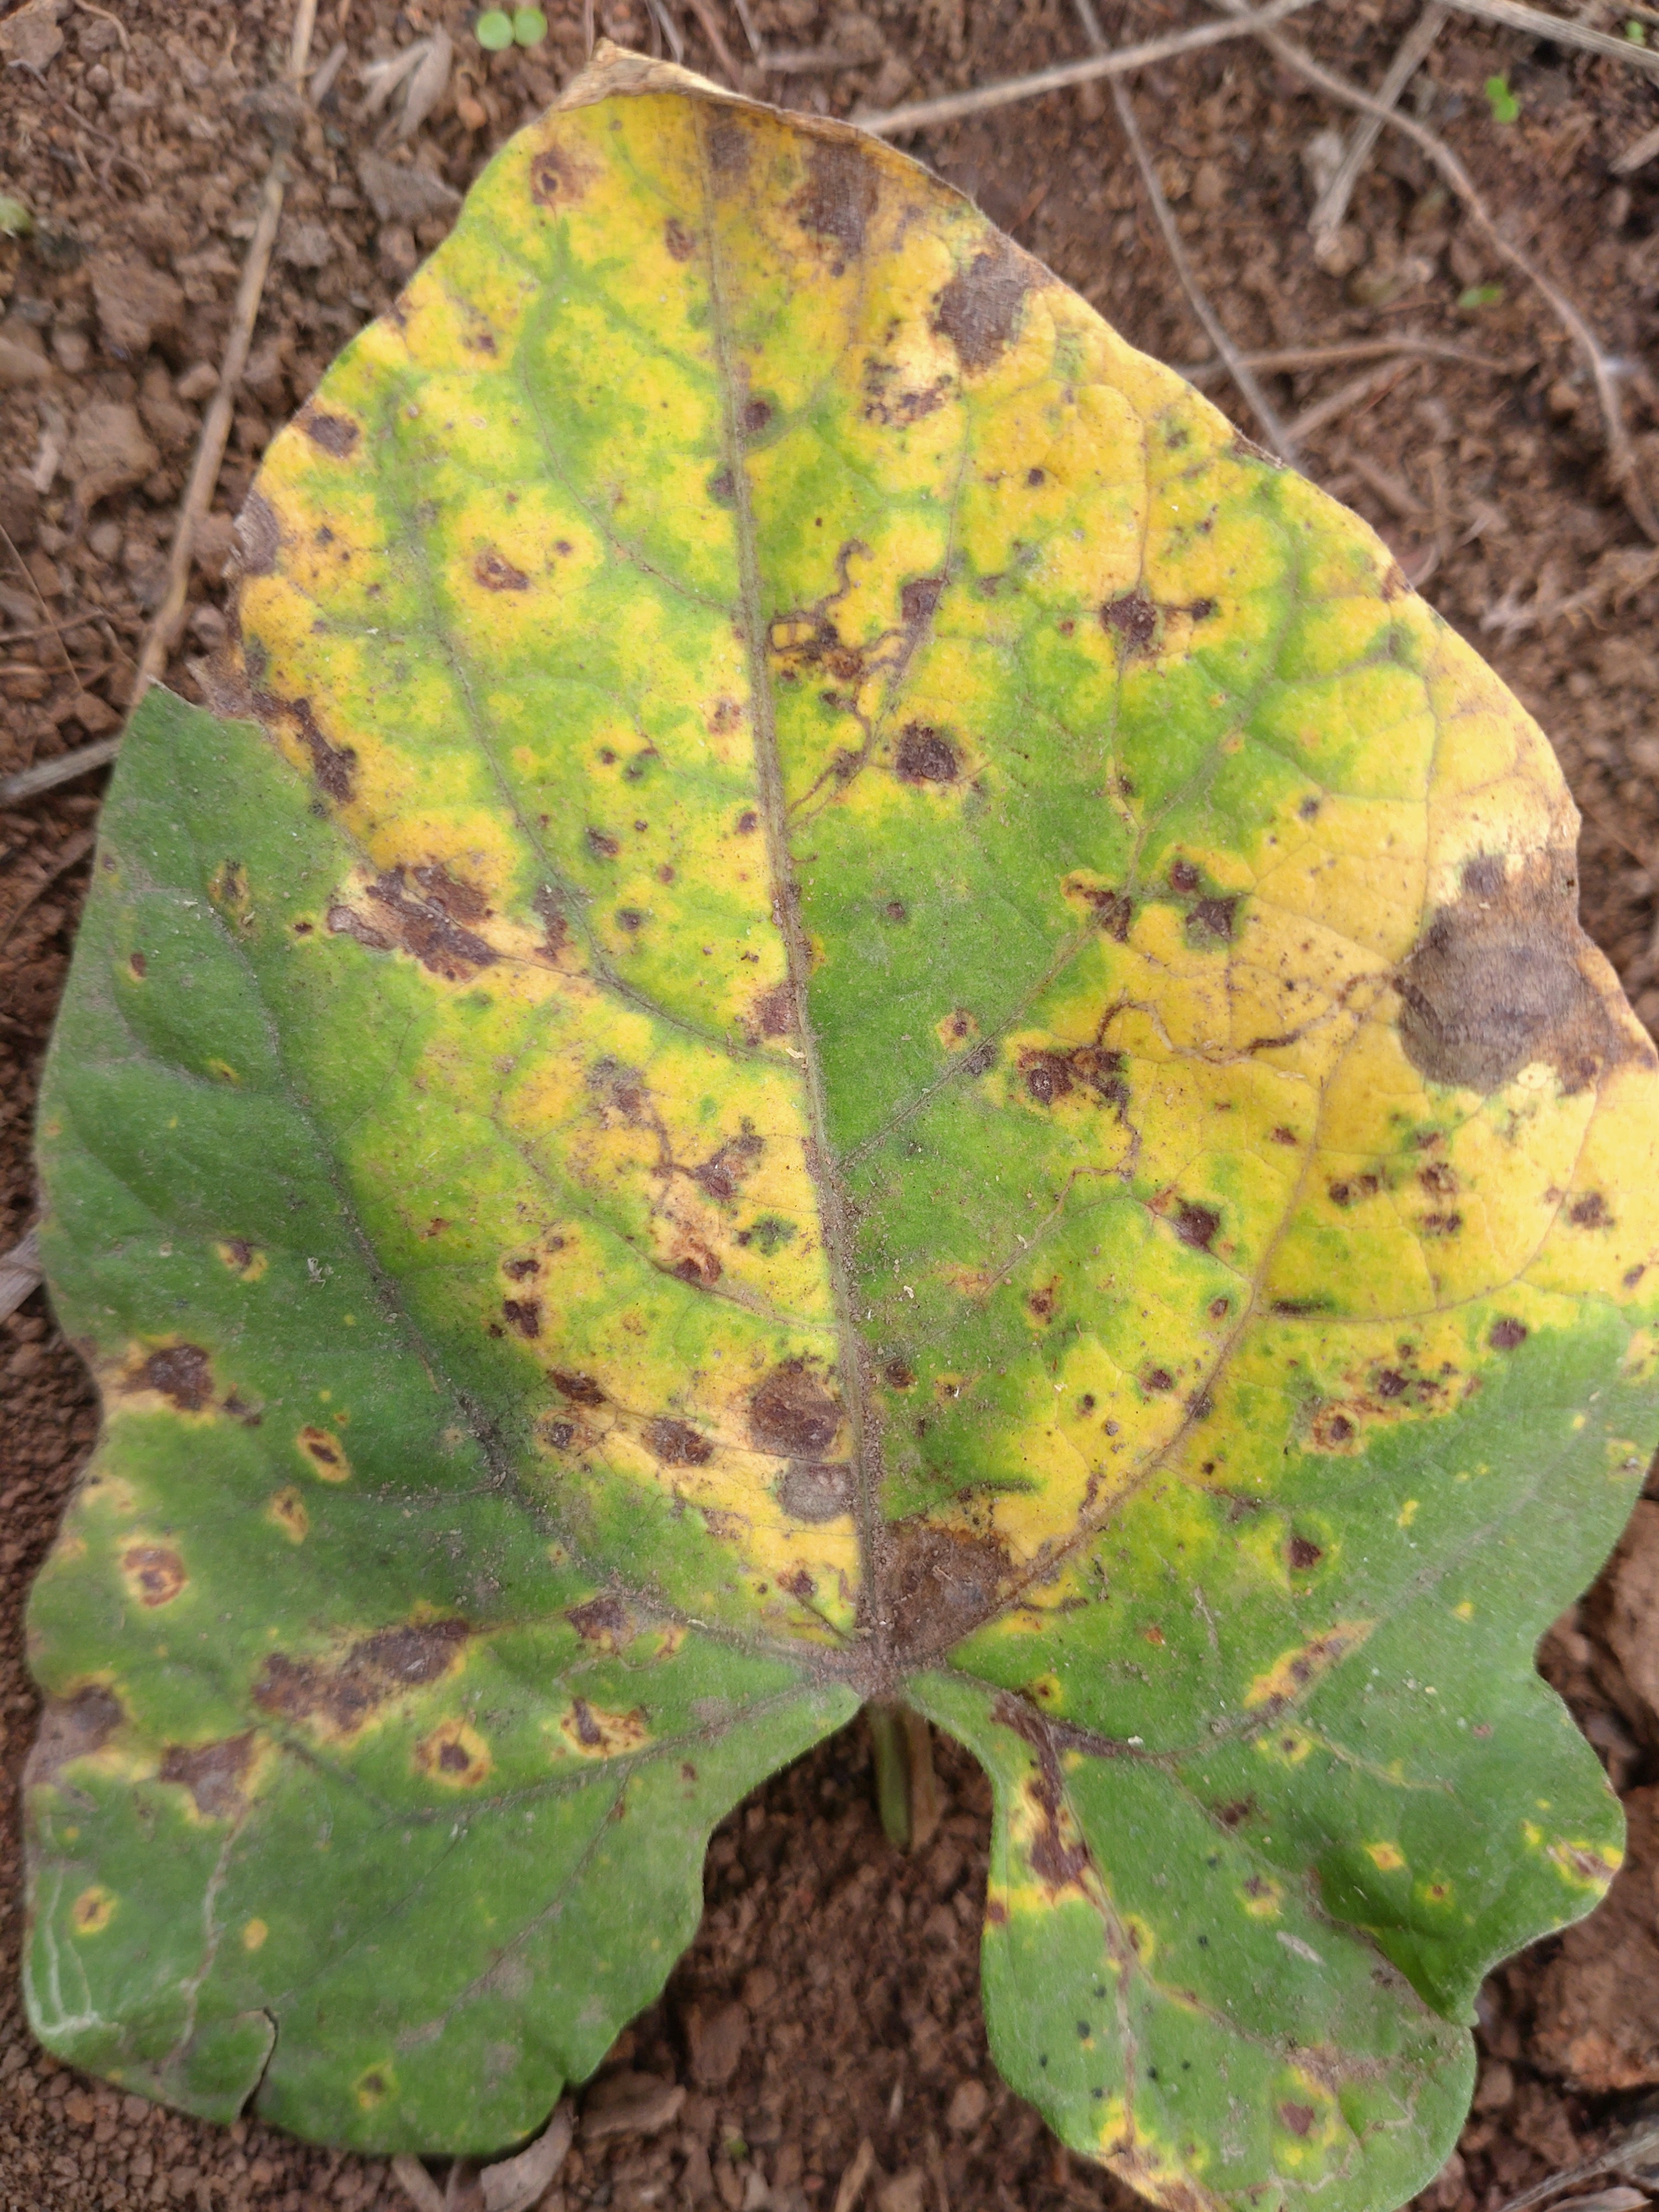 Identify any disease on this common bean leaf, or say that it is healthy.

rust
